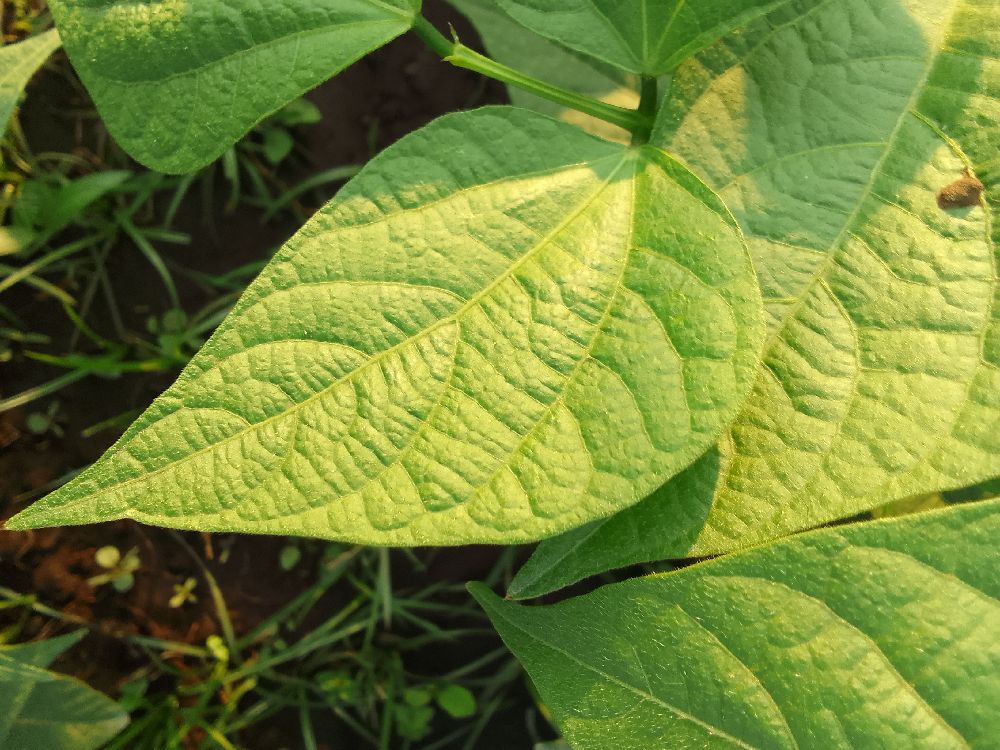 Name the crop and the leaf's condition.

common bean, healthy
